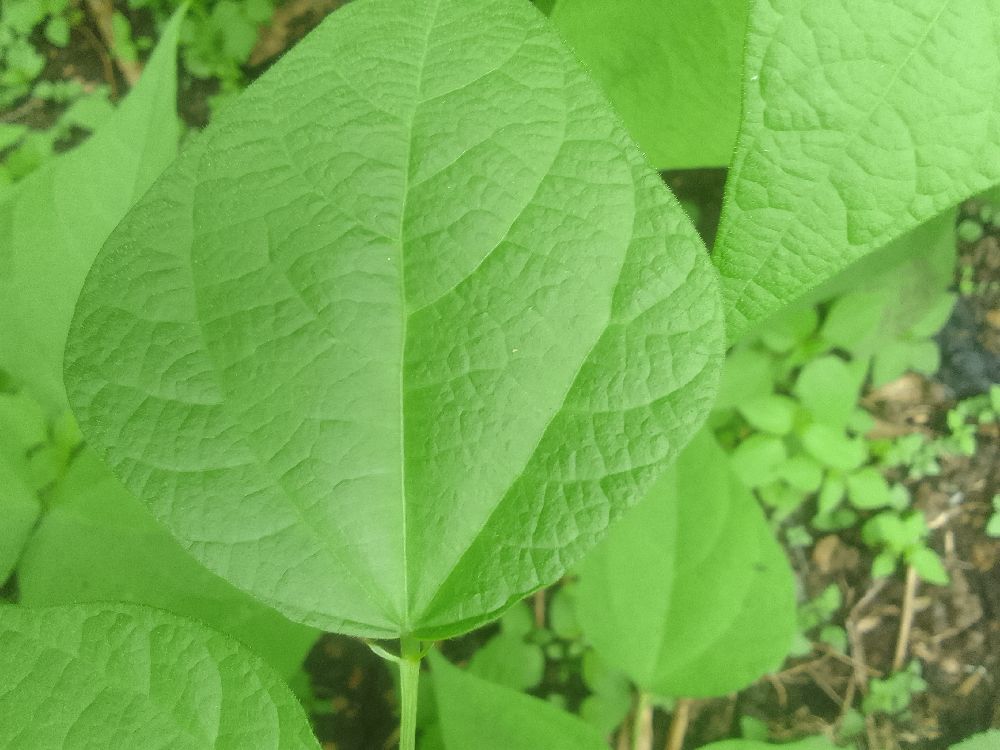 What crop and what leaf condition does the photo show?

common bean, healthy
